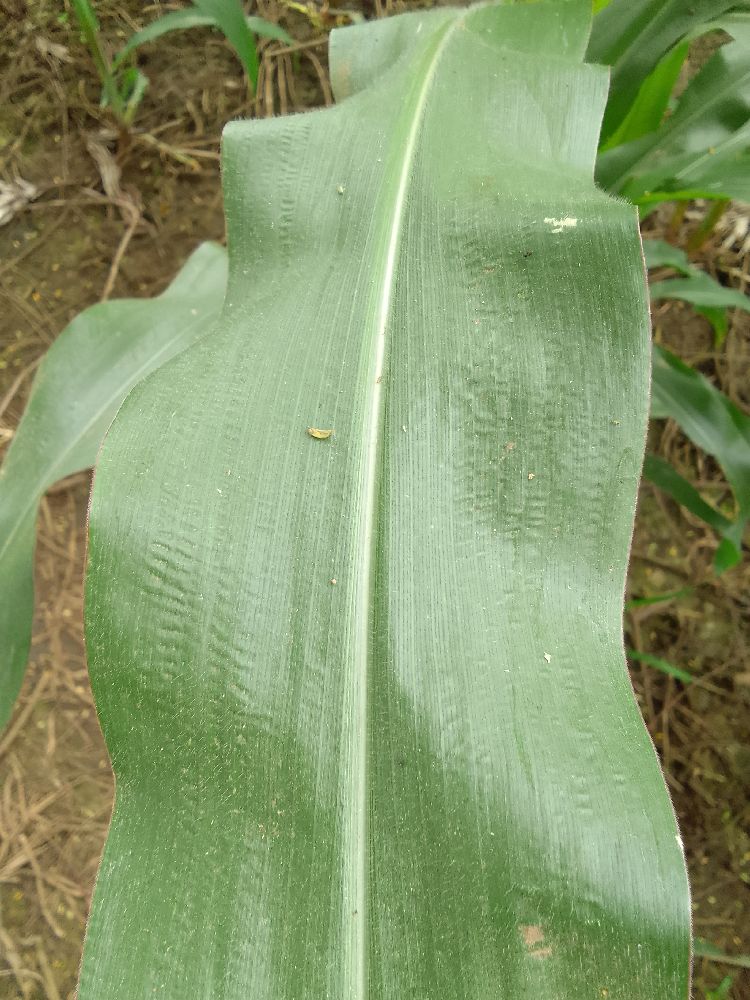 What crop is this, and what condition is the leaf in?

maize, healthy
